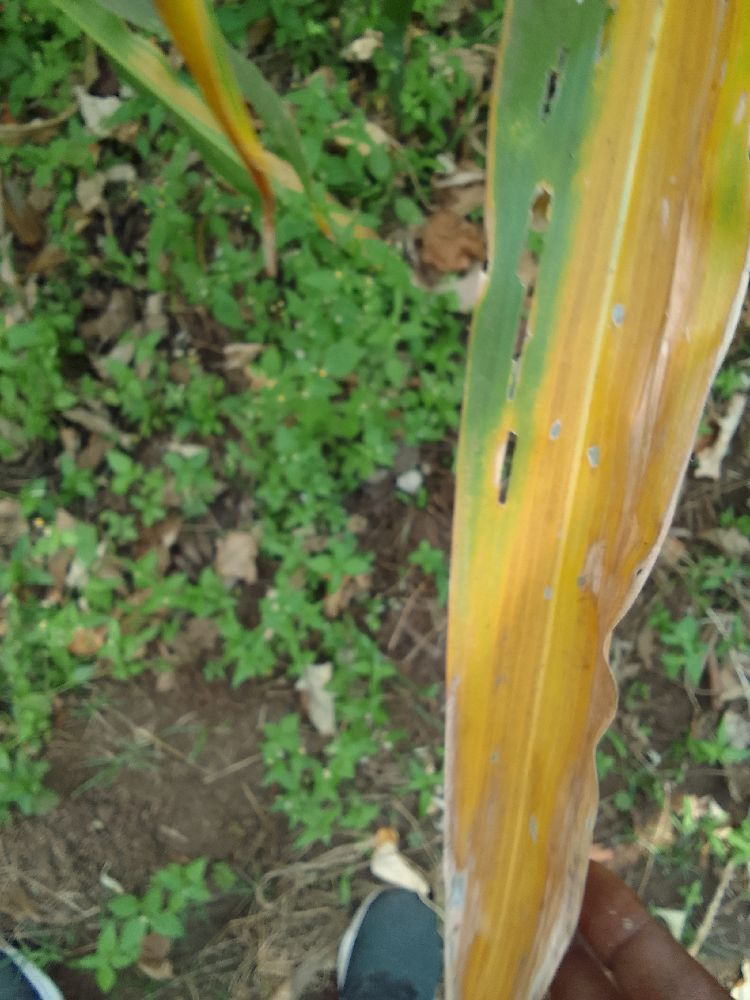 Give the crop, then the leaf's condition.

maize, maize lethal necrosis
